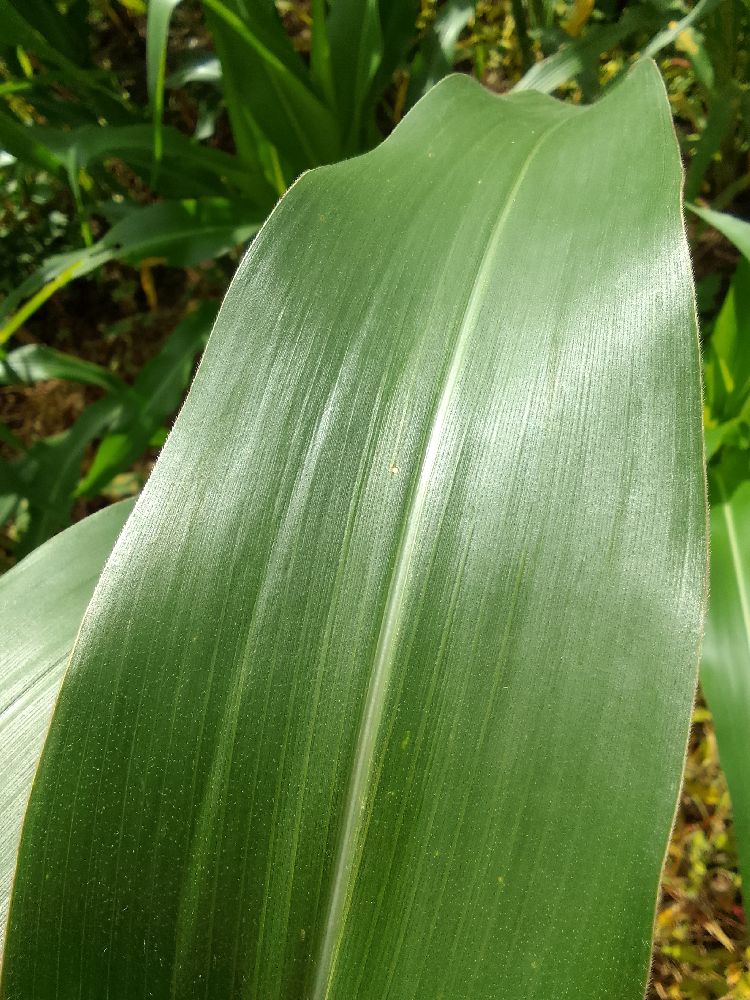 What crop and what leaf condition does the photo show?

maize, healthy
